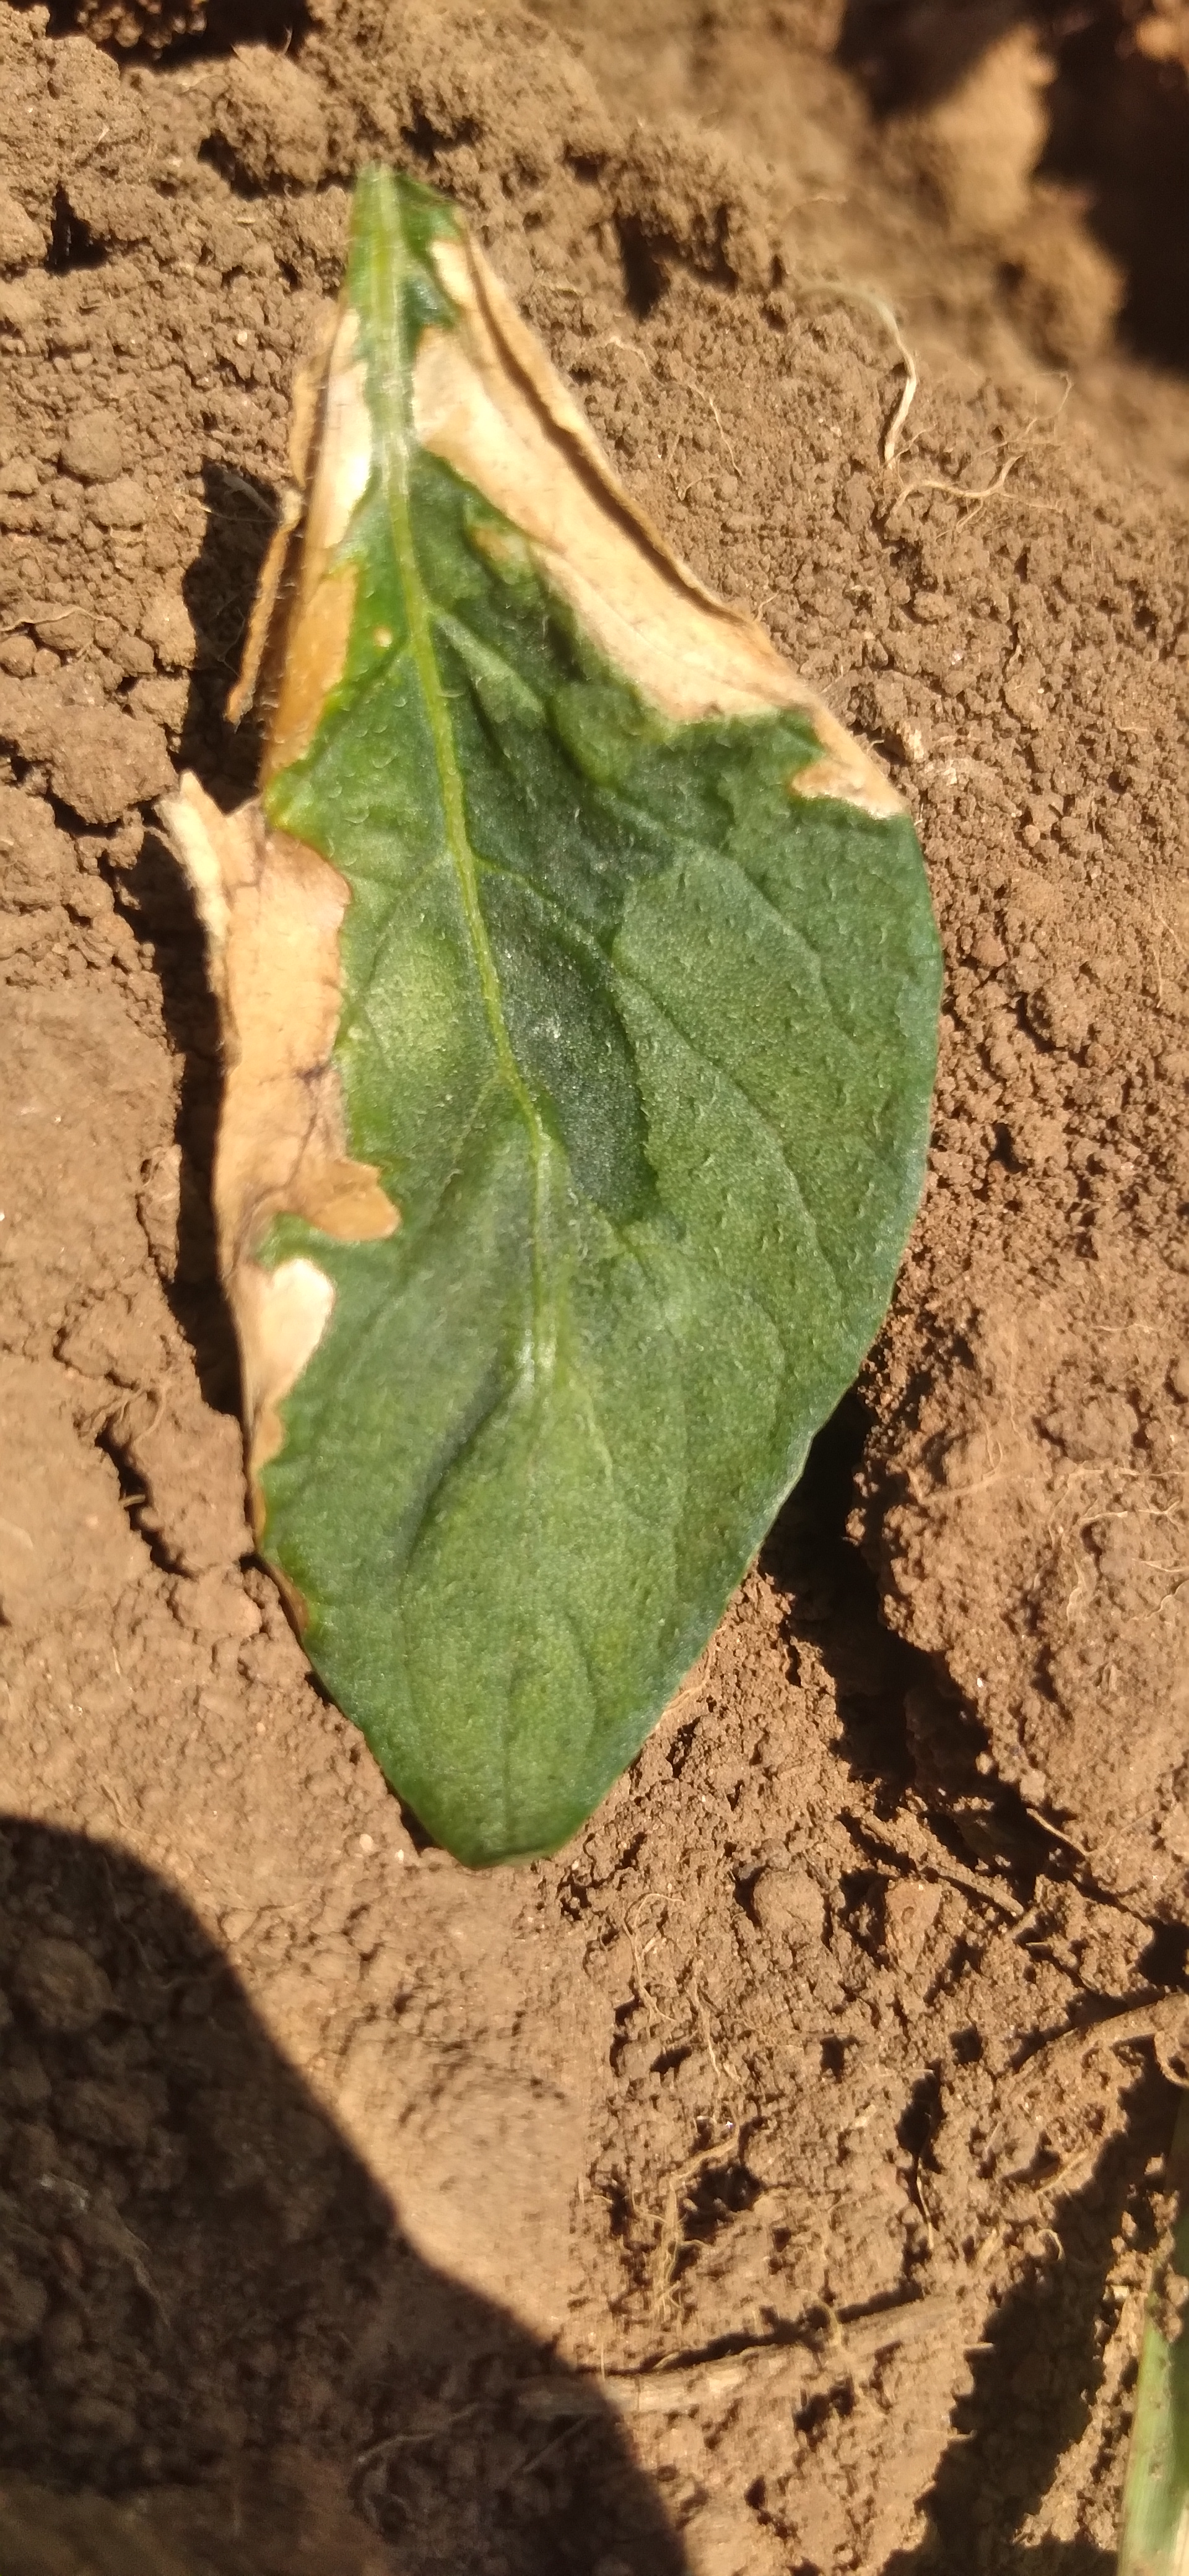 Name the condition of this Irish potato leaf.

early blight
